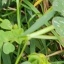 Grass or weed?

unstructured weed
